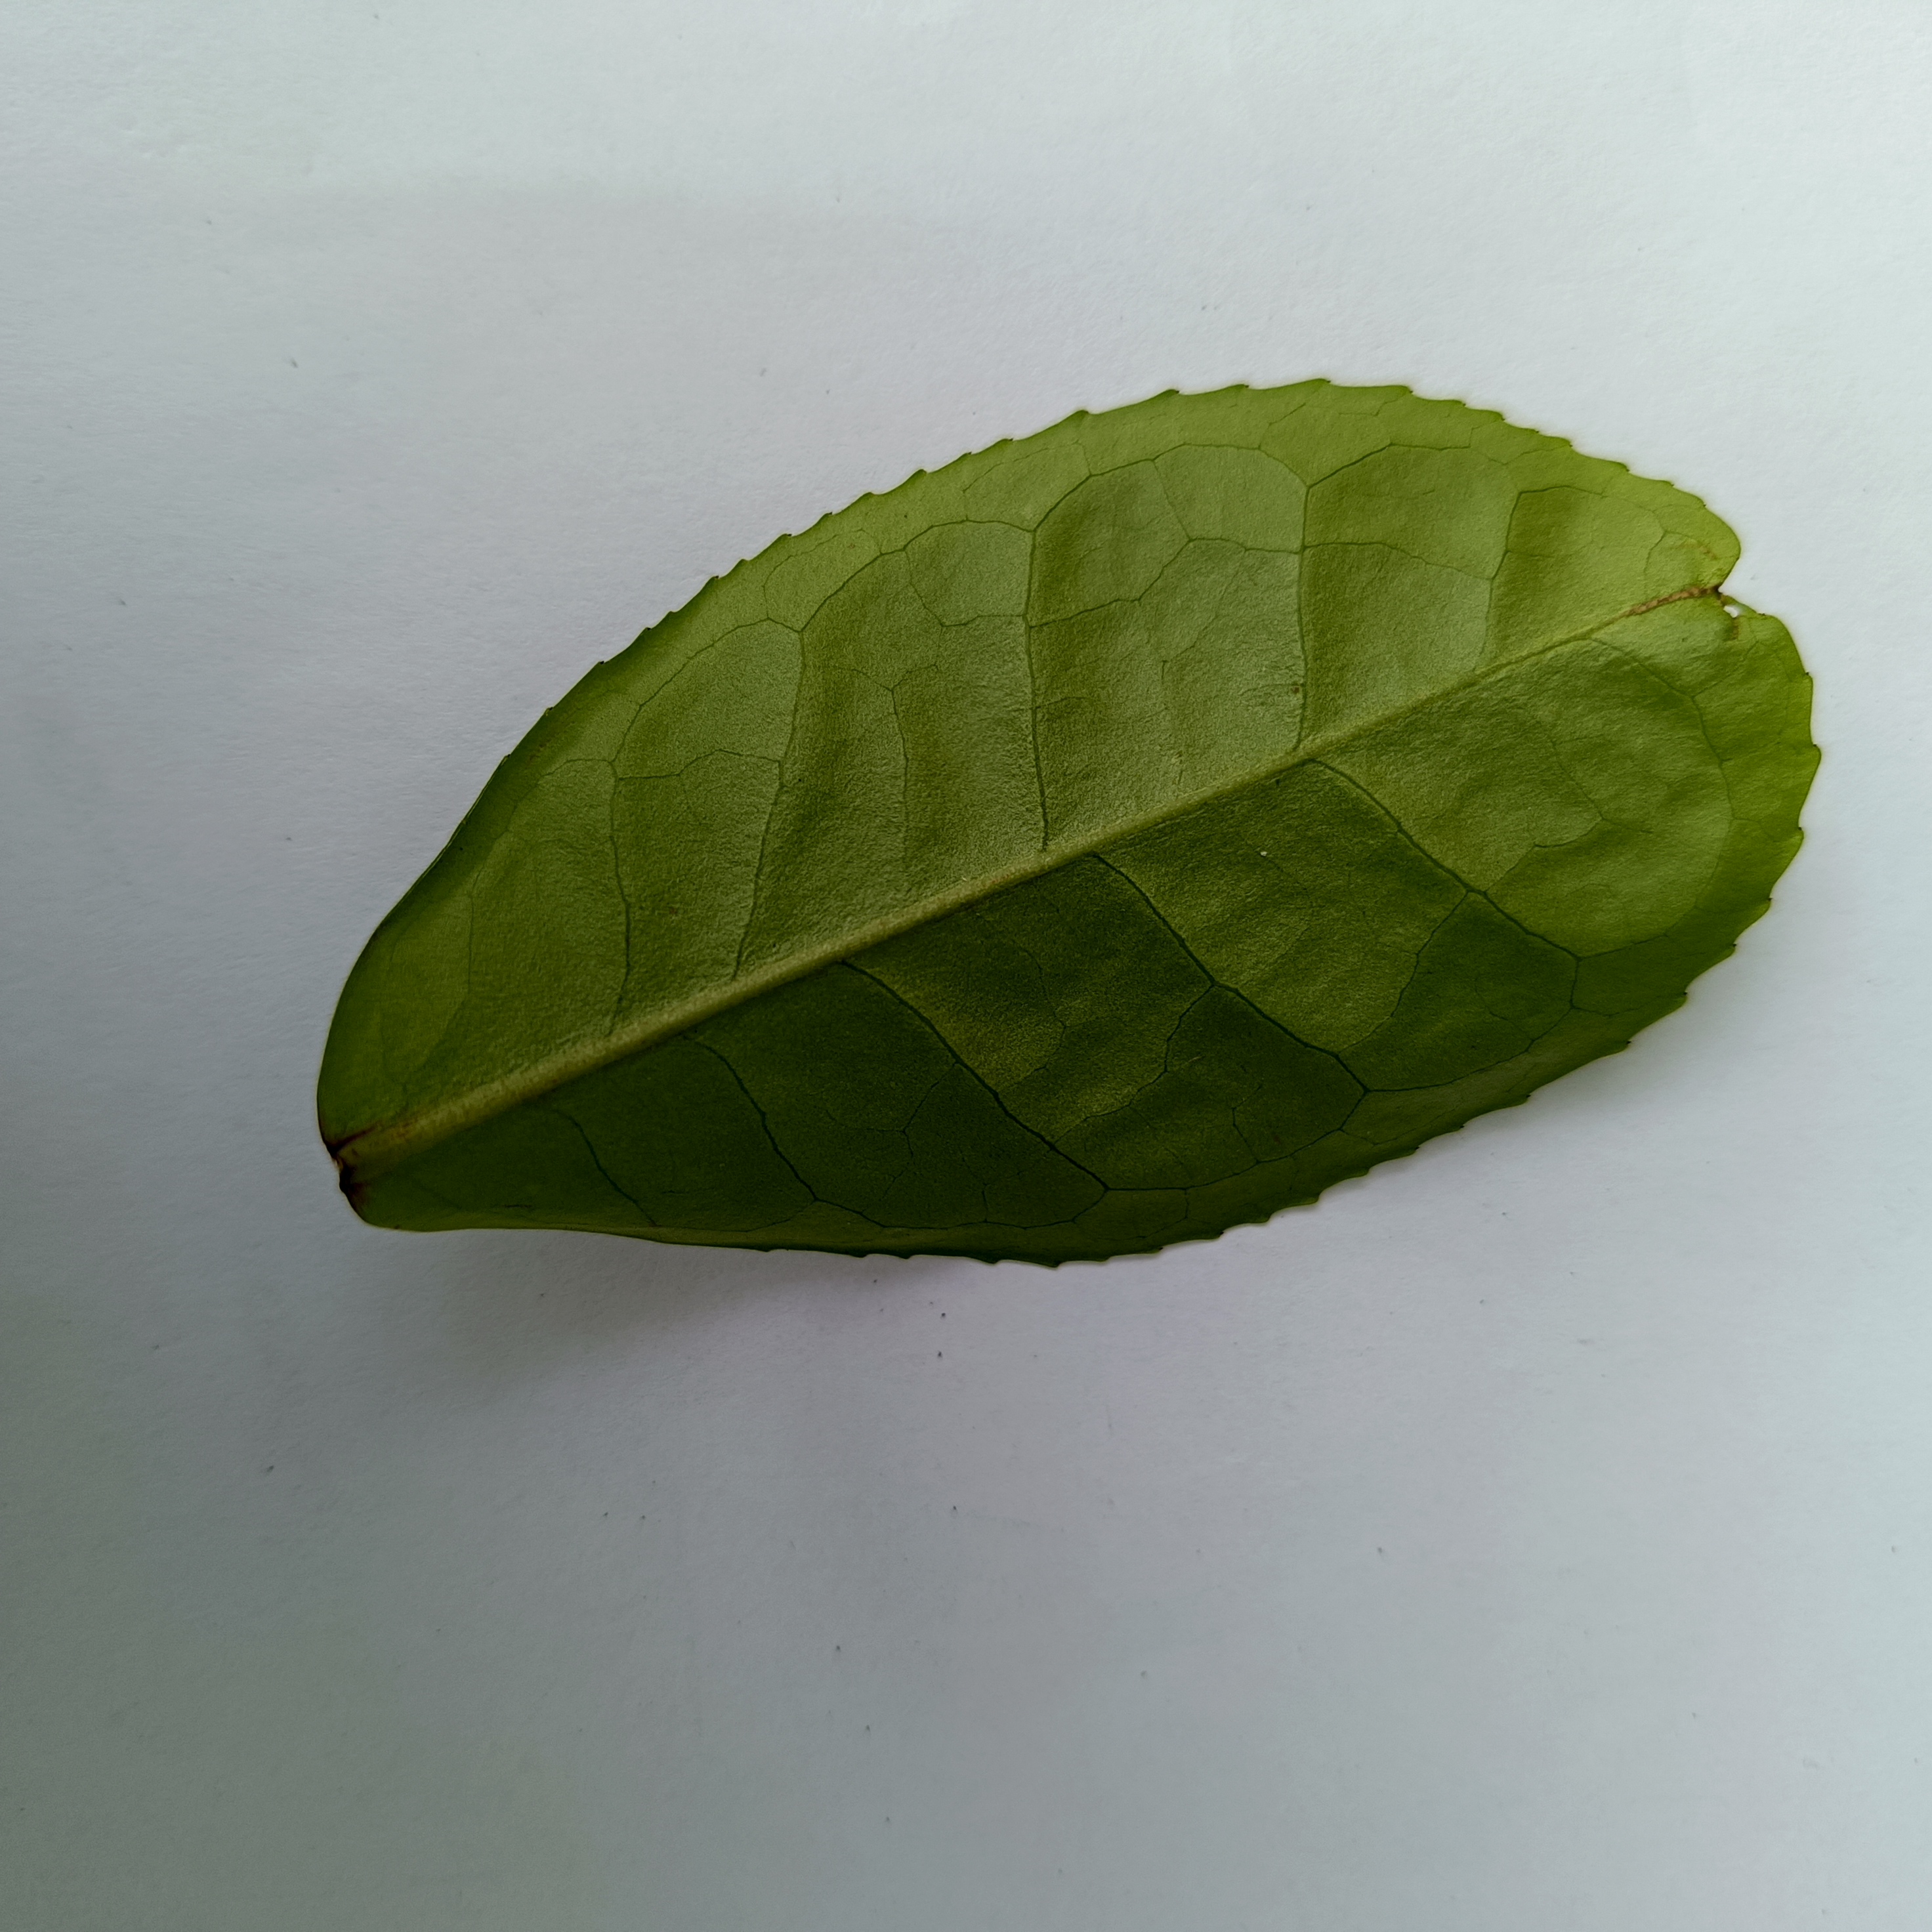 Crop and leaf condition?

tea, healthy
